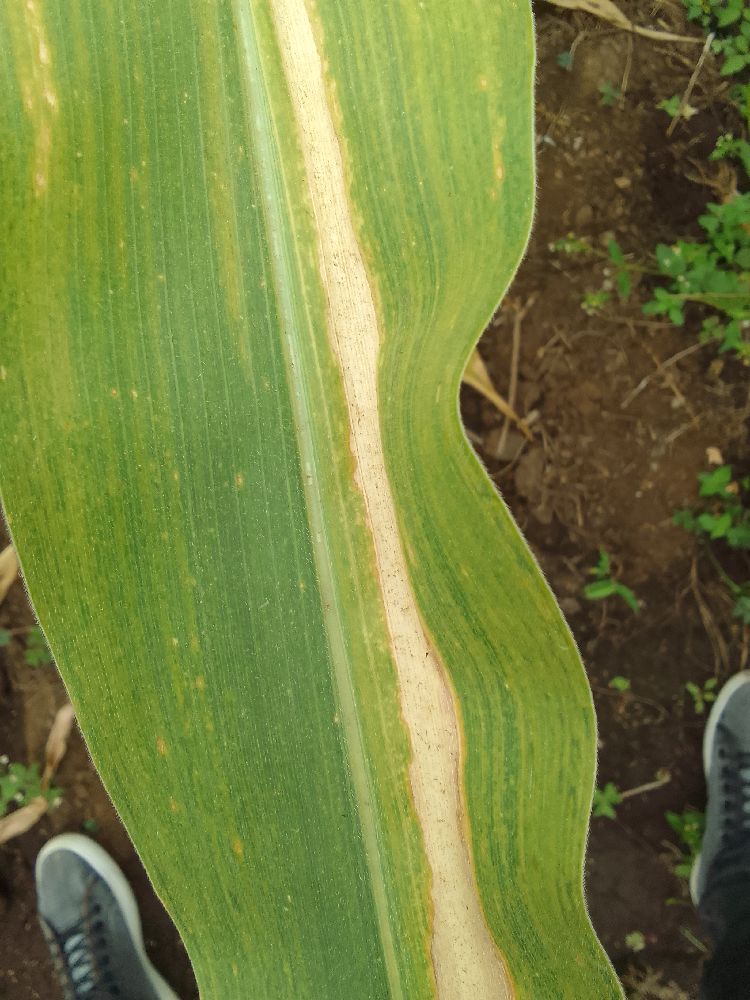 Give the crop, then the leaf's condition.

maize, maize lethal necrosis
